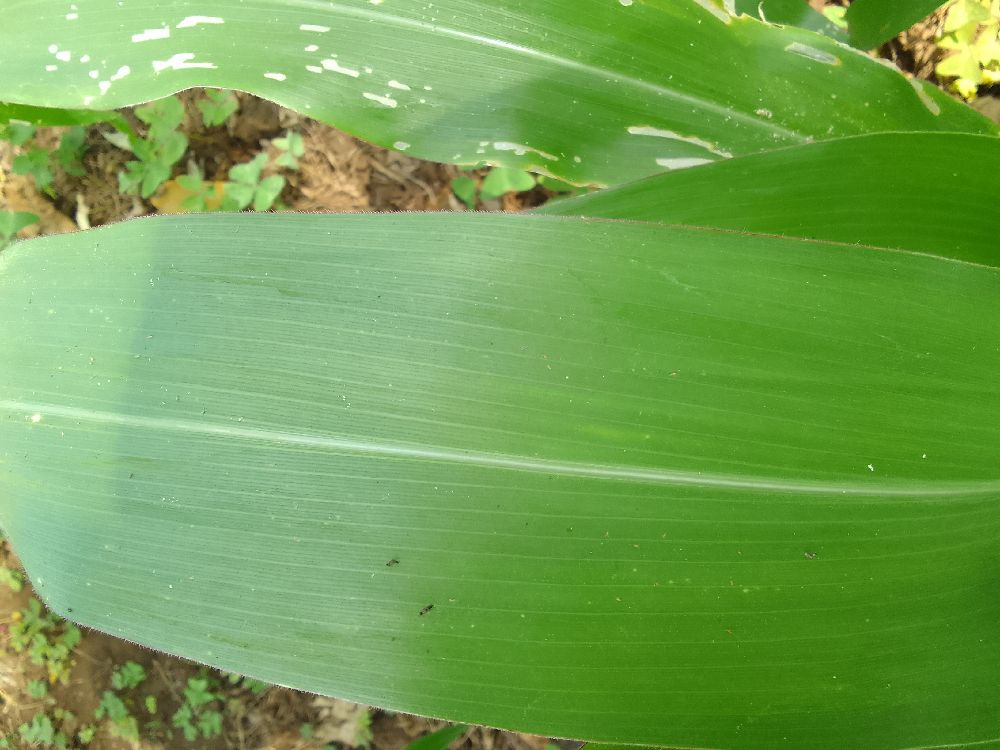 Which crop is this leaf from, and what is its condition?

maize, healthy
